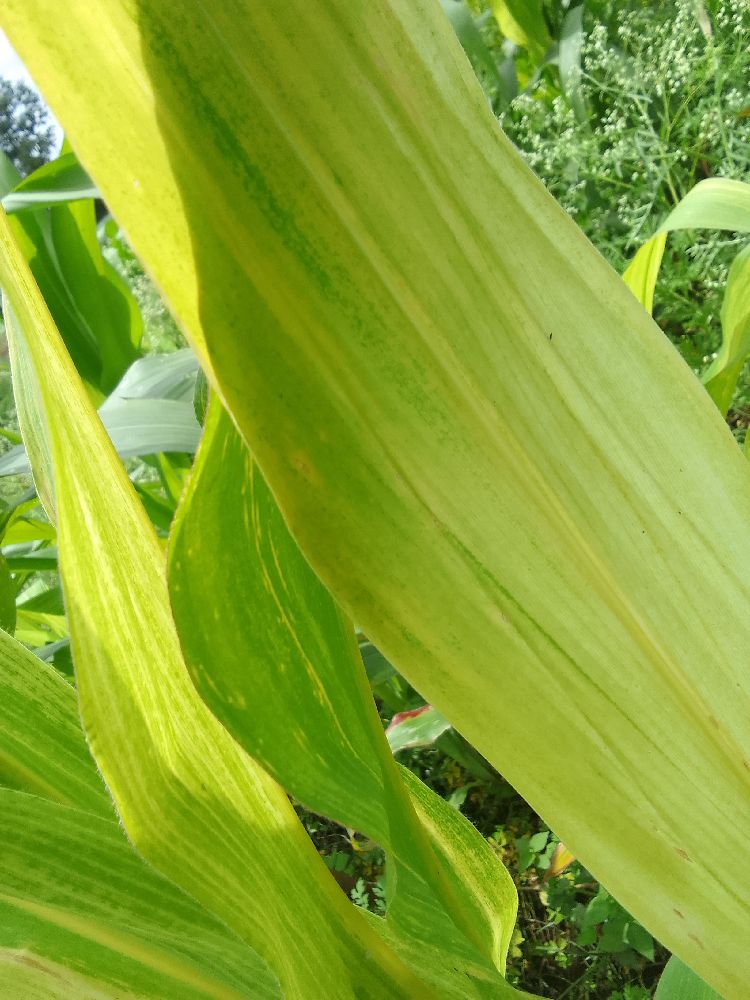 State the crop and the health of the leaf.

maize, maize lethal necrosis
